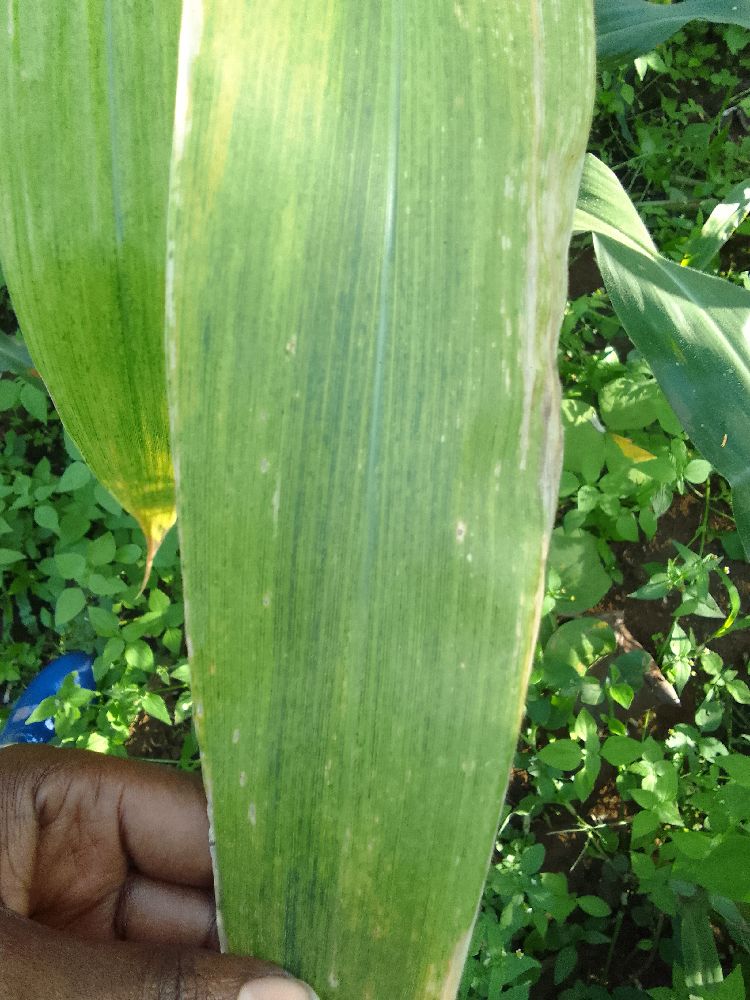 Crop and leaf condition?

maize, maize lethal necrosis
